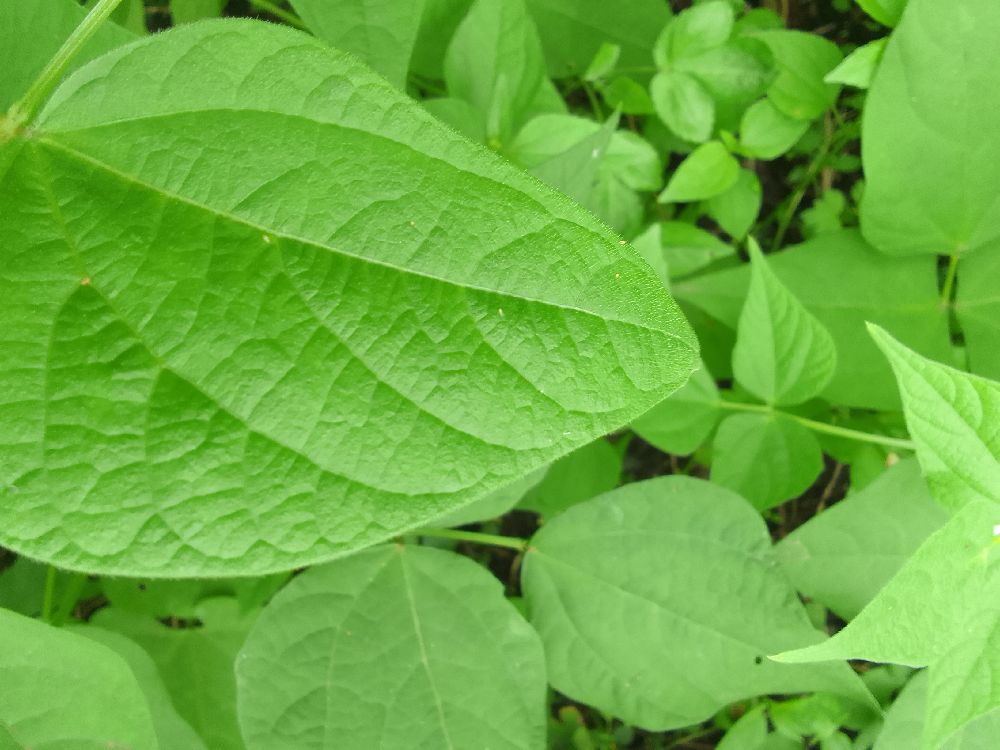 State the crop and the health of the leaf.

common bean, healthy
